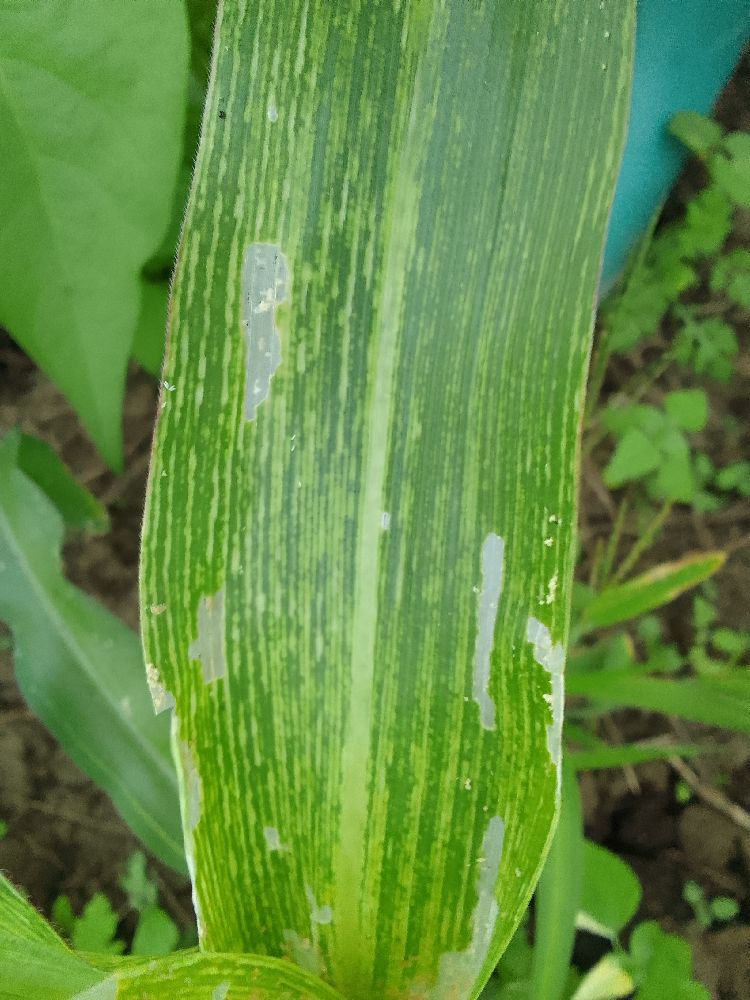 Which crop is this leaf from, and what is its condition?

maize, maize streak virus
